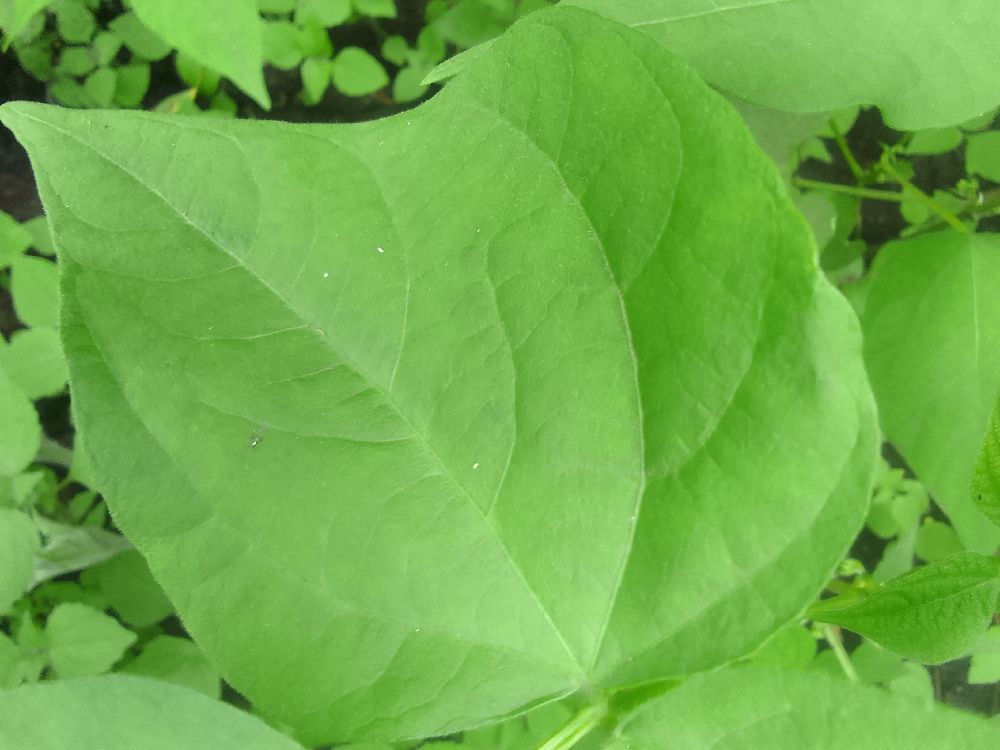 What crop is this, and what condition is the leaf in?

common bean, healthy
